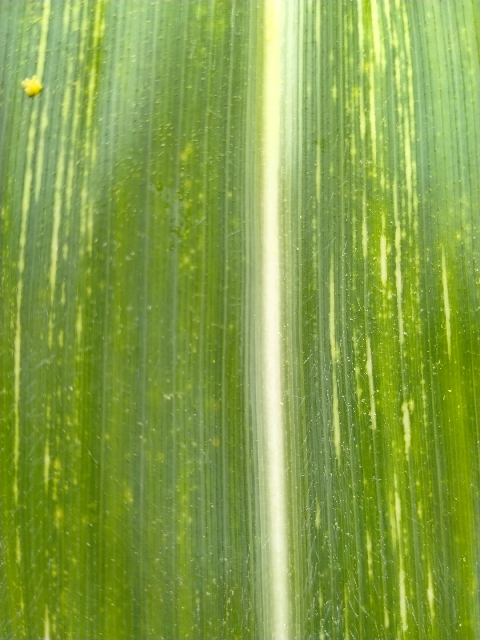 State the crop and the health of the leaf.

maize, maize streak virus
